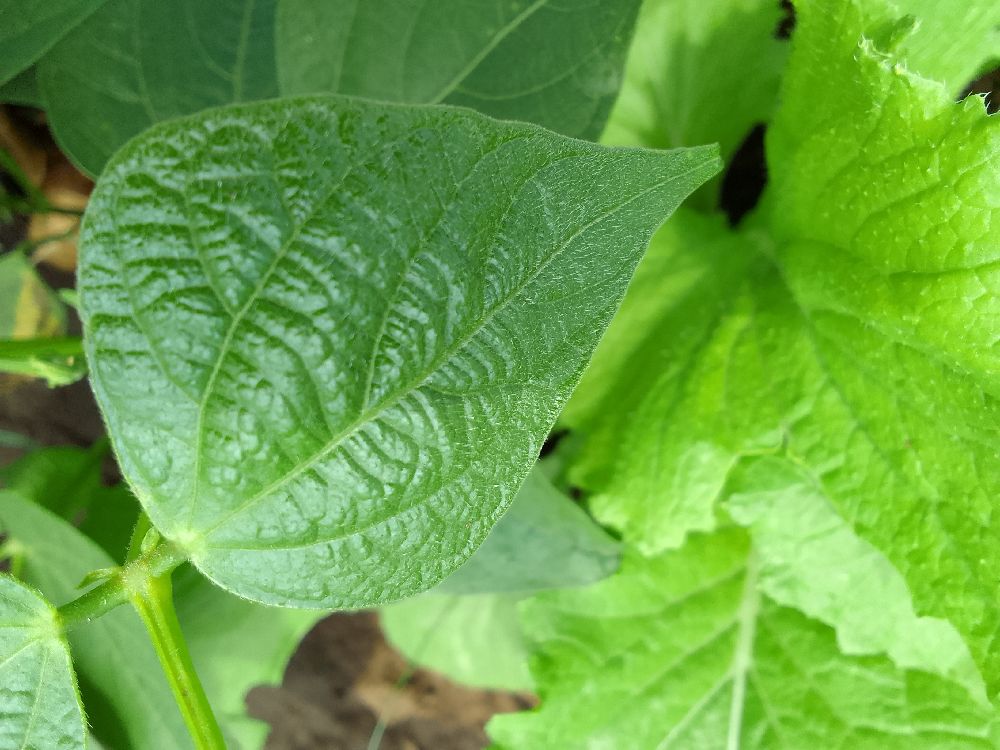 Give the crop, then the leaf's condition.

common bean, healthy
